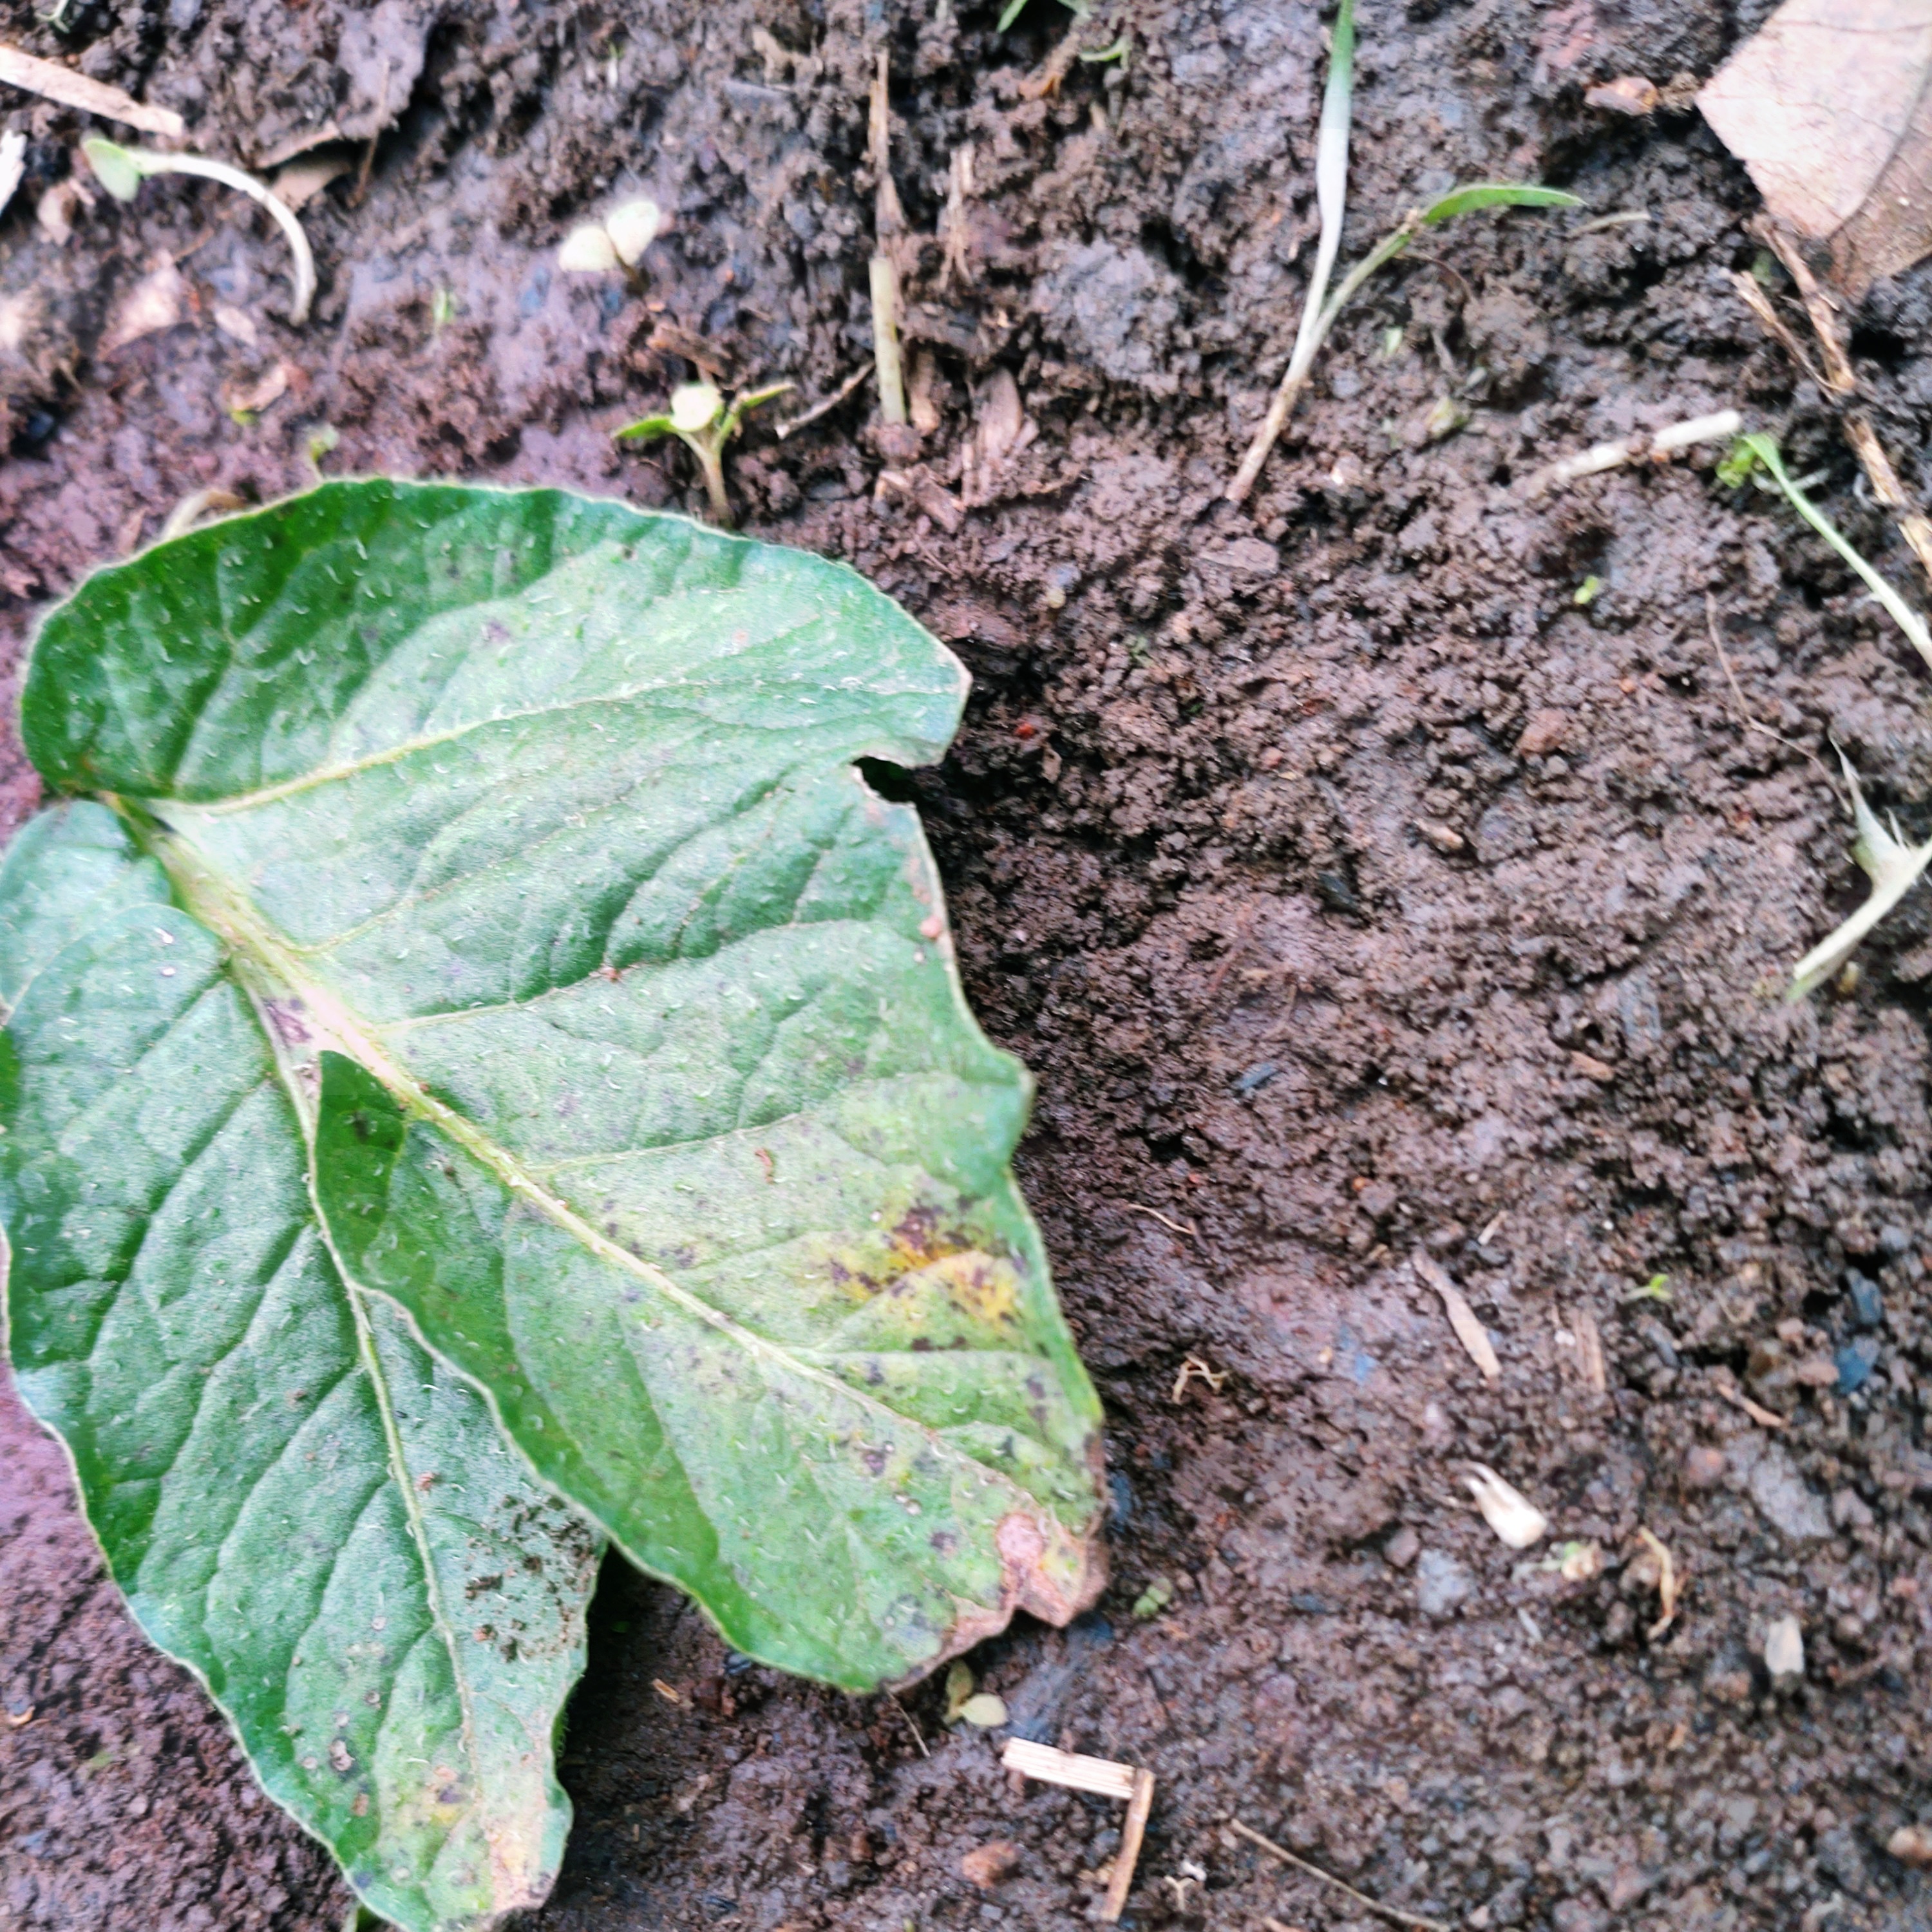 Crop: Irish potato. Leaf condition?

late blight
